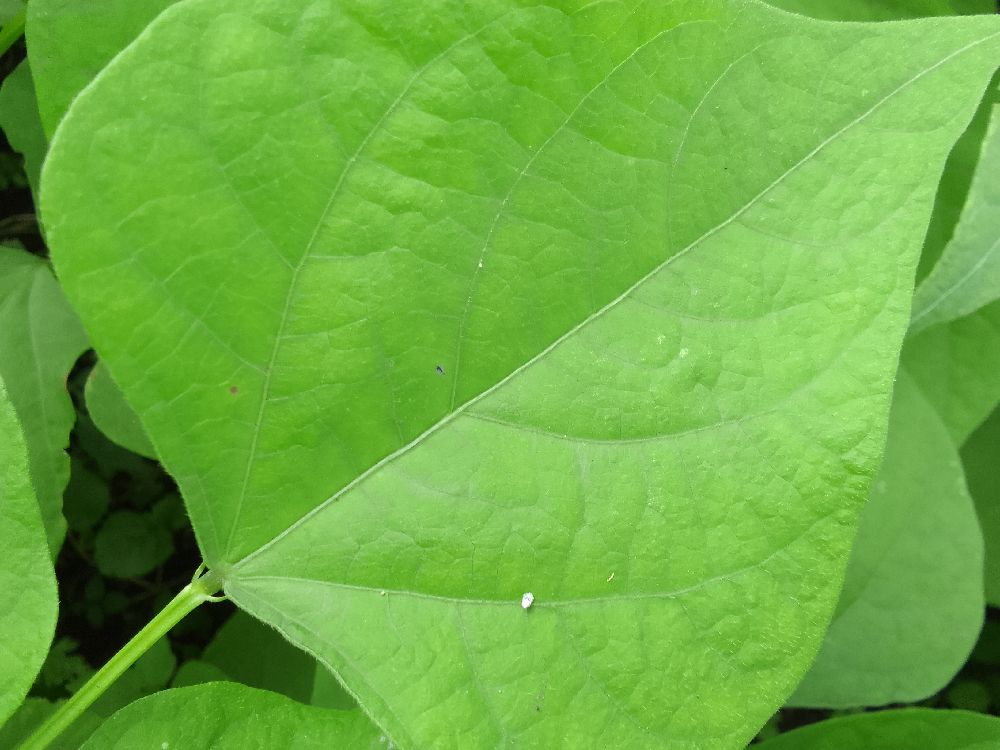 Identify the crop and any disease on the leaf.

common bean, healthy
